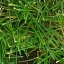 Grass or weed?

grass
